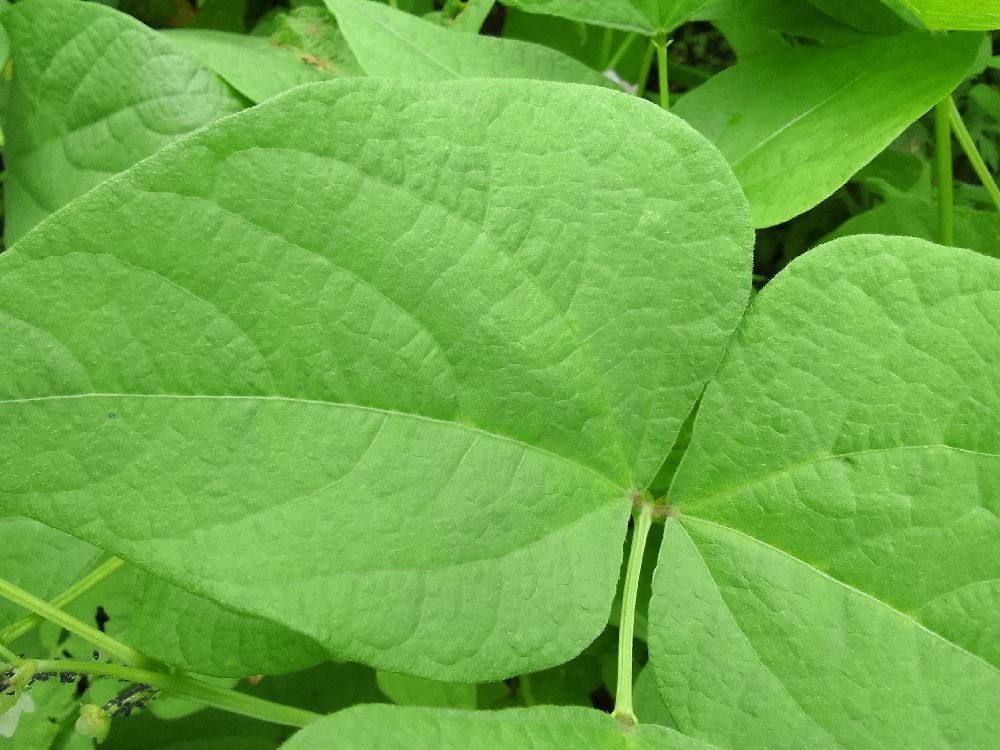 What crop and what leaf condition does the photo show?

common bean, healthy
